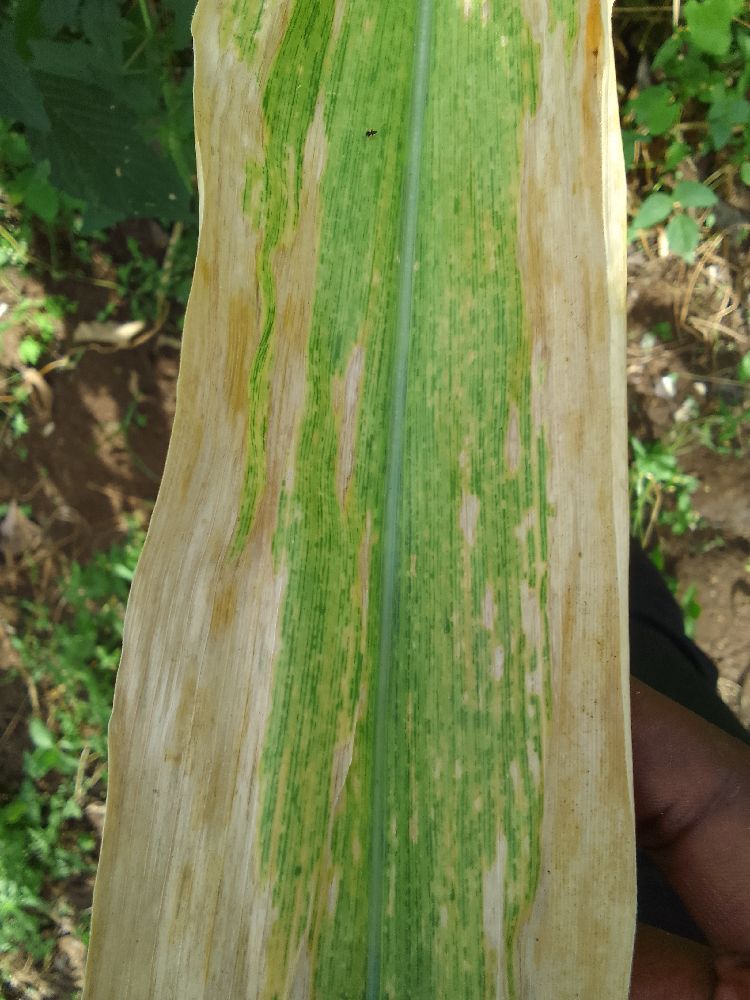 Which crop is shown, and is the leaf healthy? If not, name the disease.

maize, maize lethal necrosis
